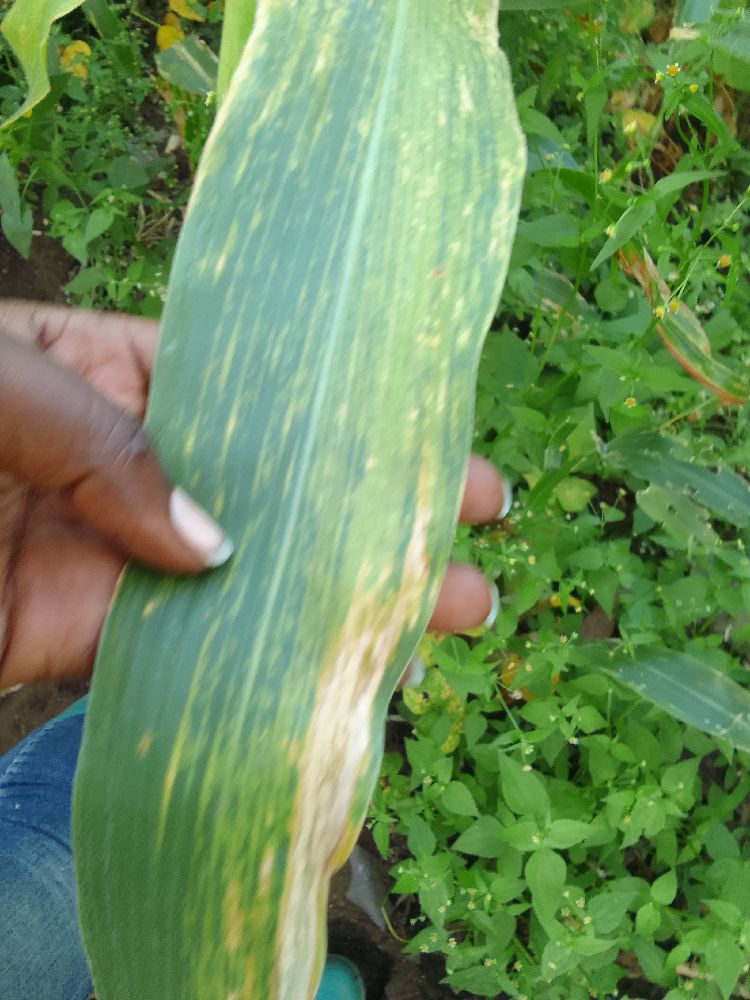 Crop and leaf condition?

maize, maize lethal necrosis
